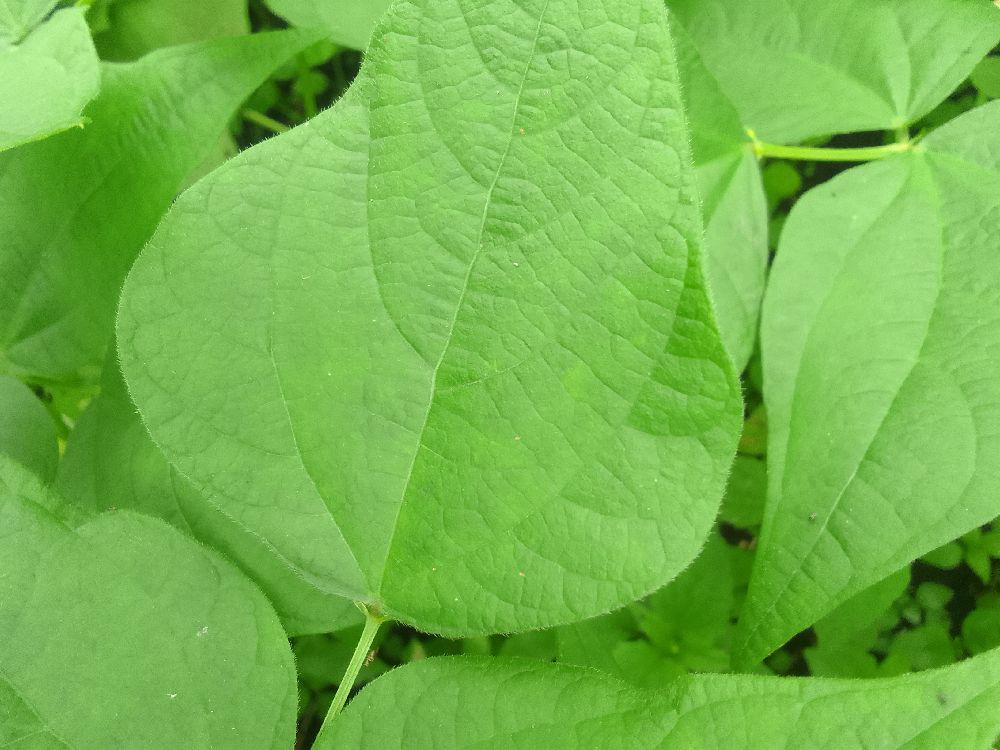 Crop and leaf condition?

common bean, healthy
